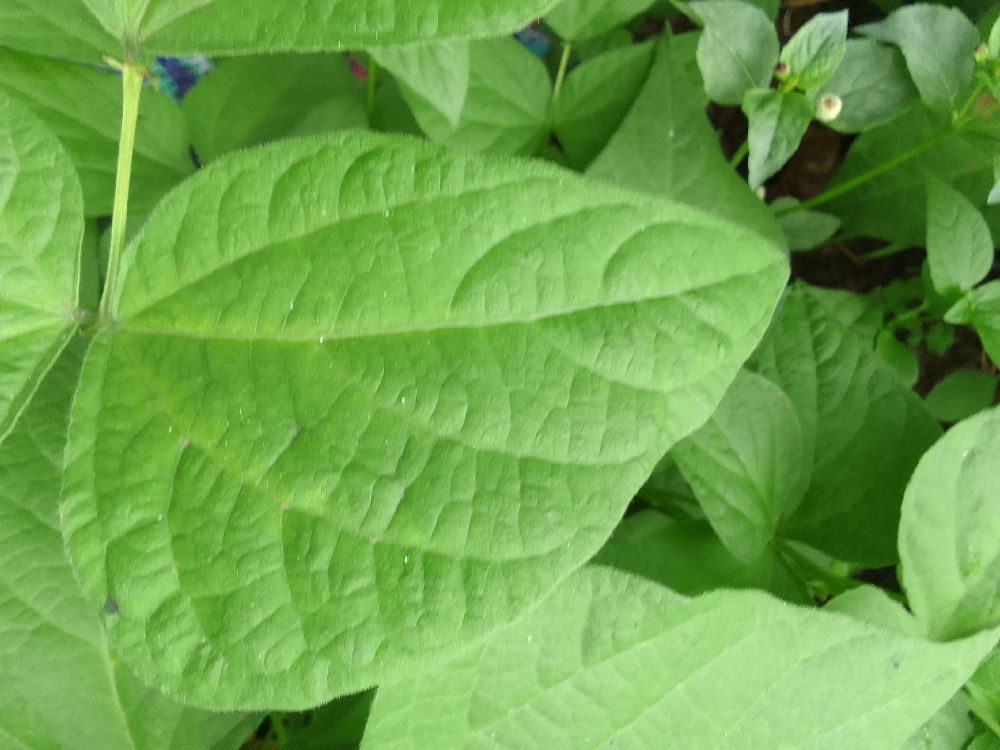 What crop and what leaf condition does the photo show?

common bean, healthy
